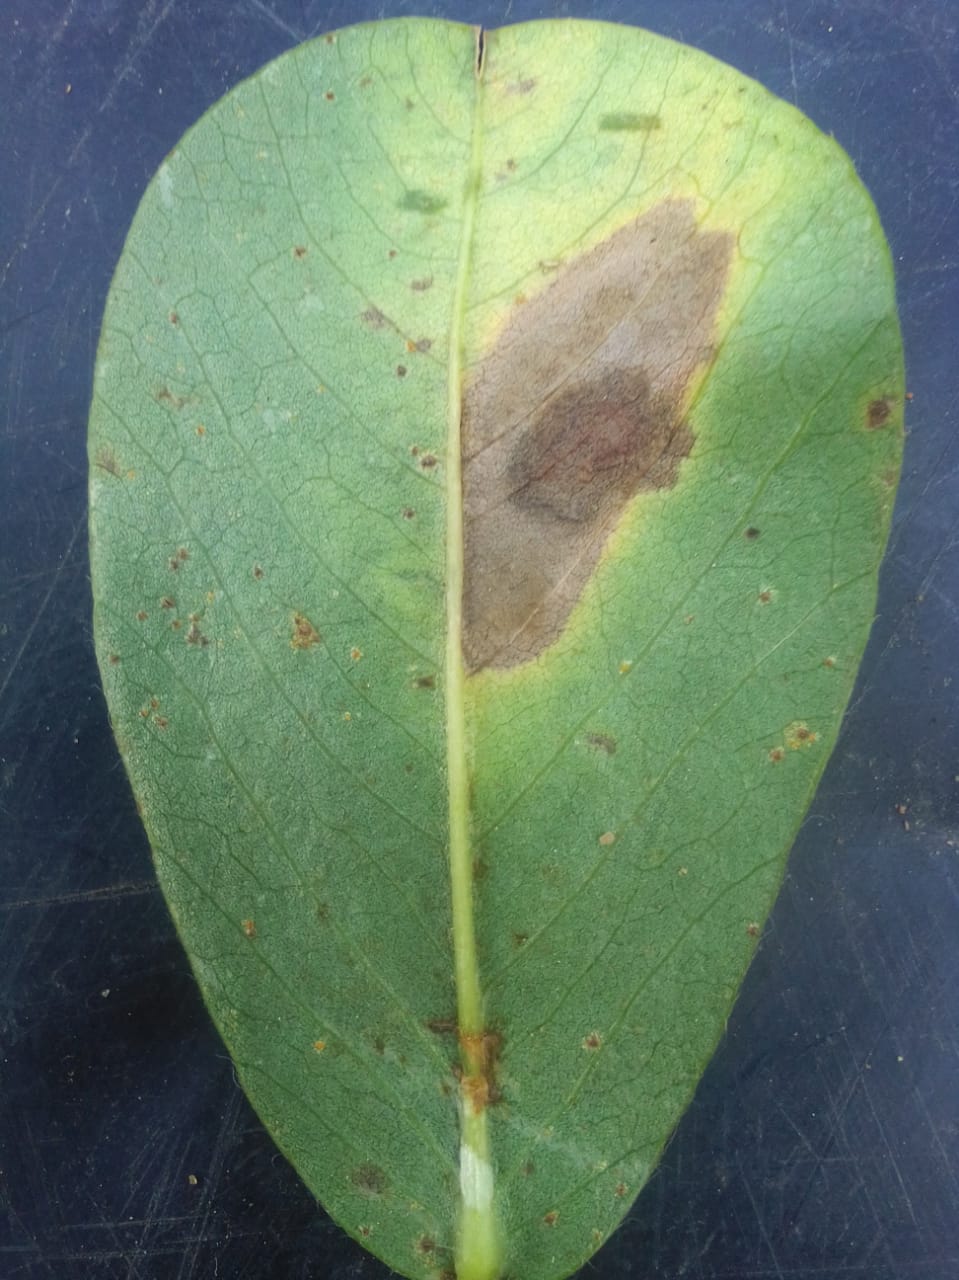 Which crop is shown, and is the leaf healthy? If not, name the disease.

peanut, phoma arachidicola
